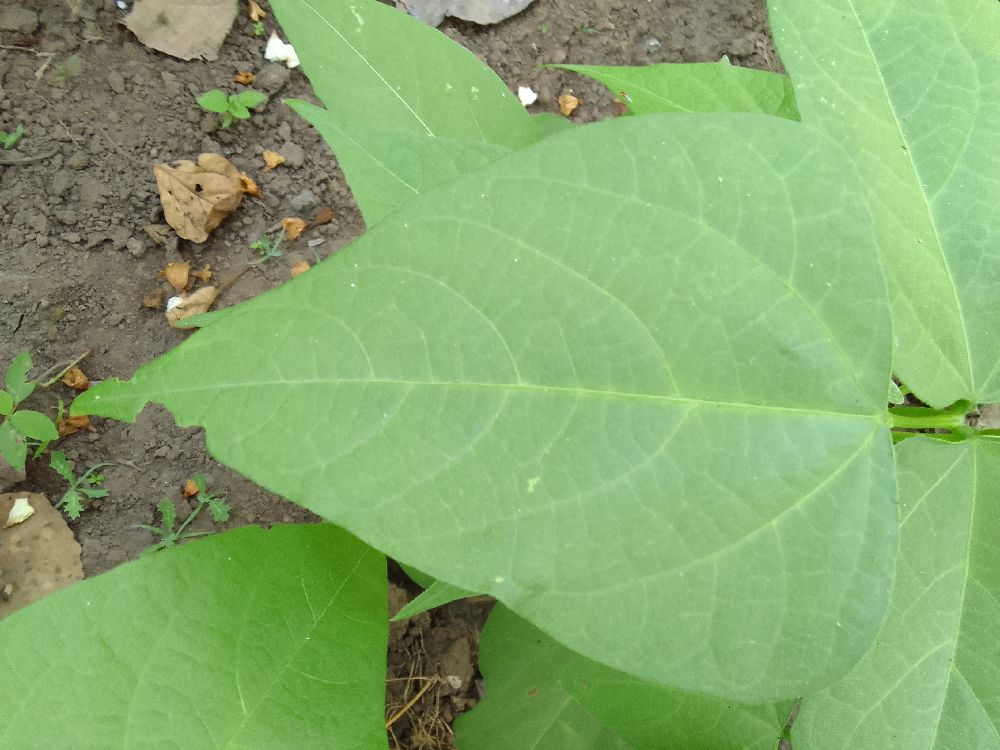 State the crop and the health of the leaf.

common bean, healthy
